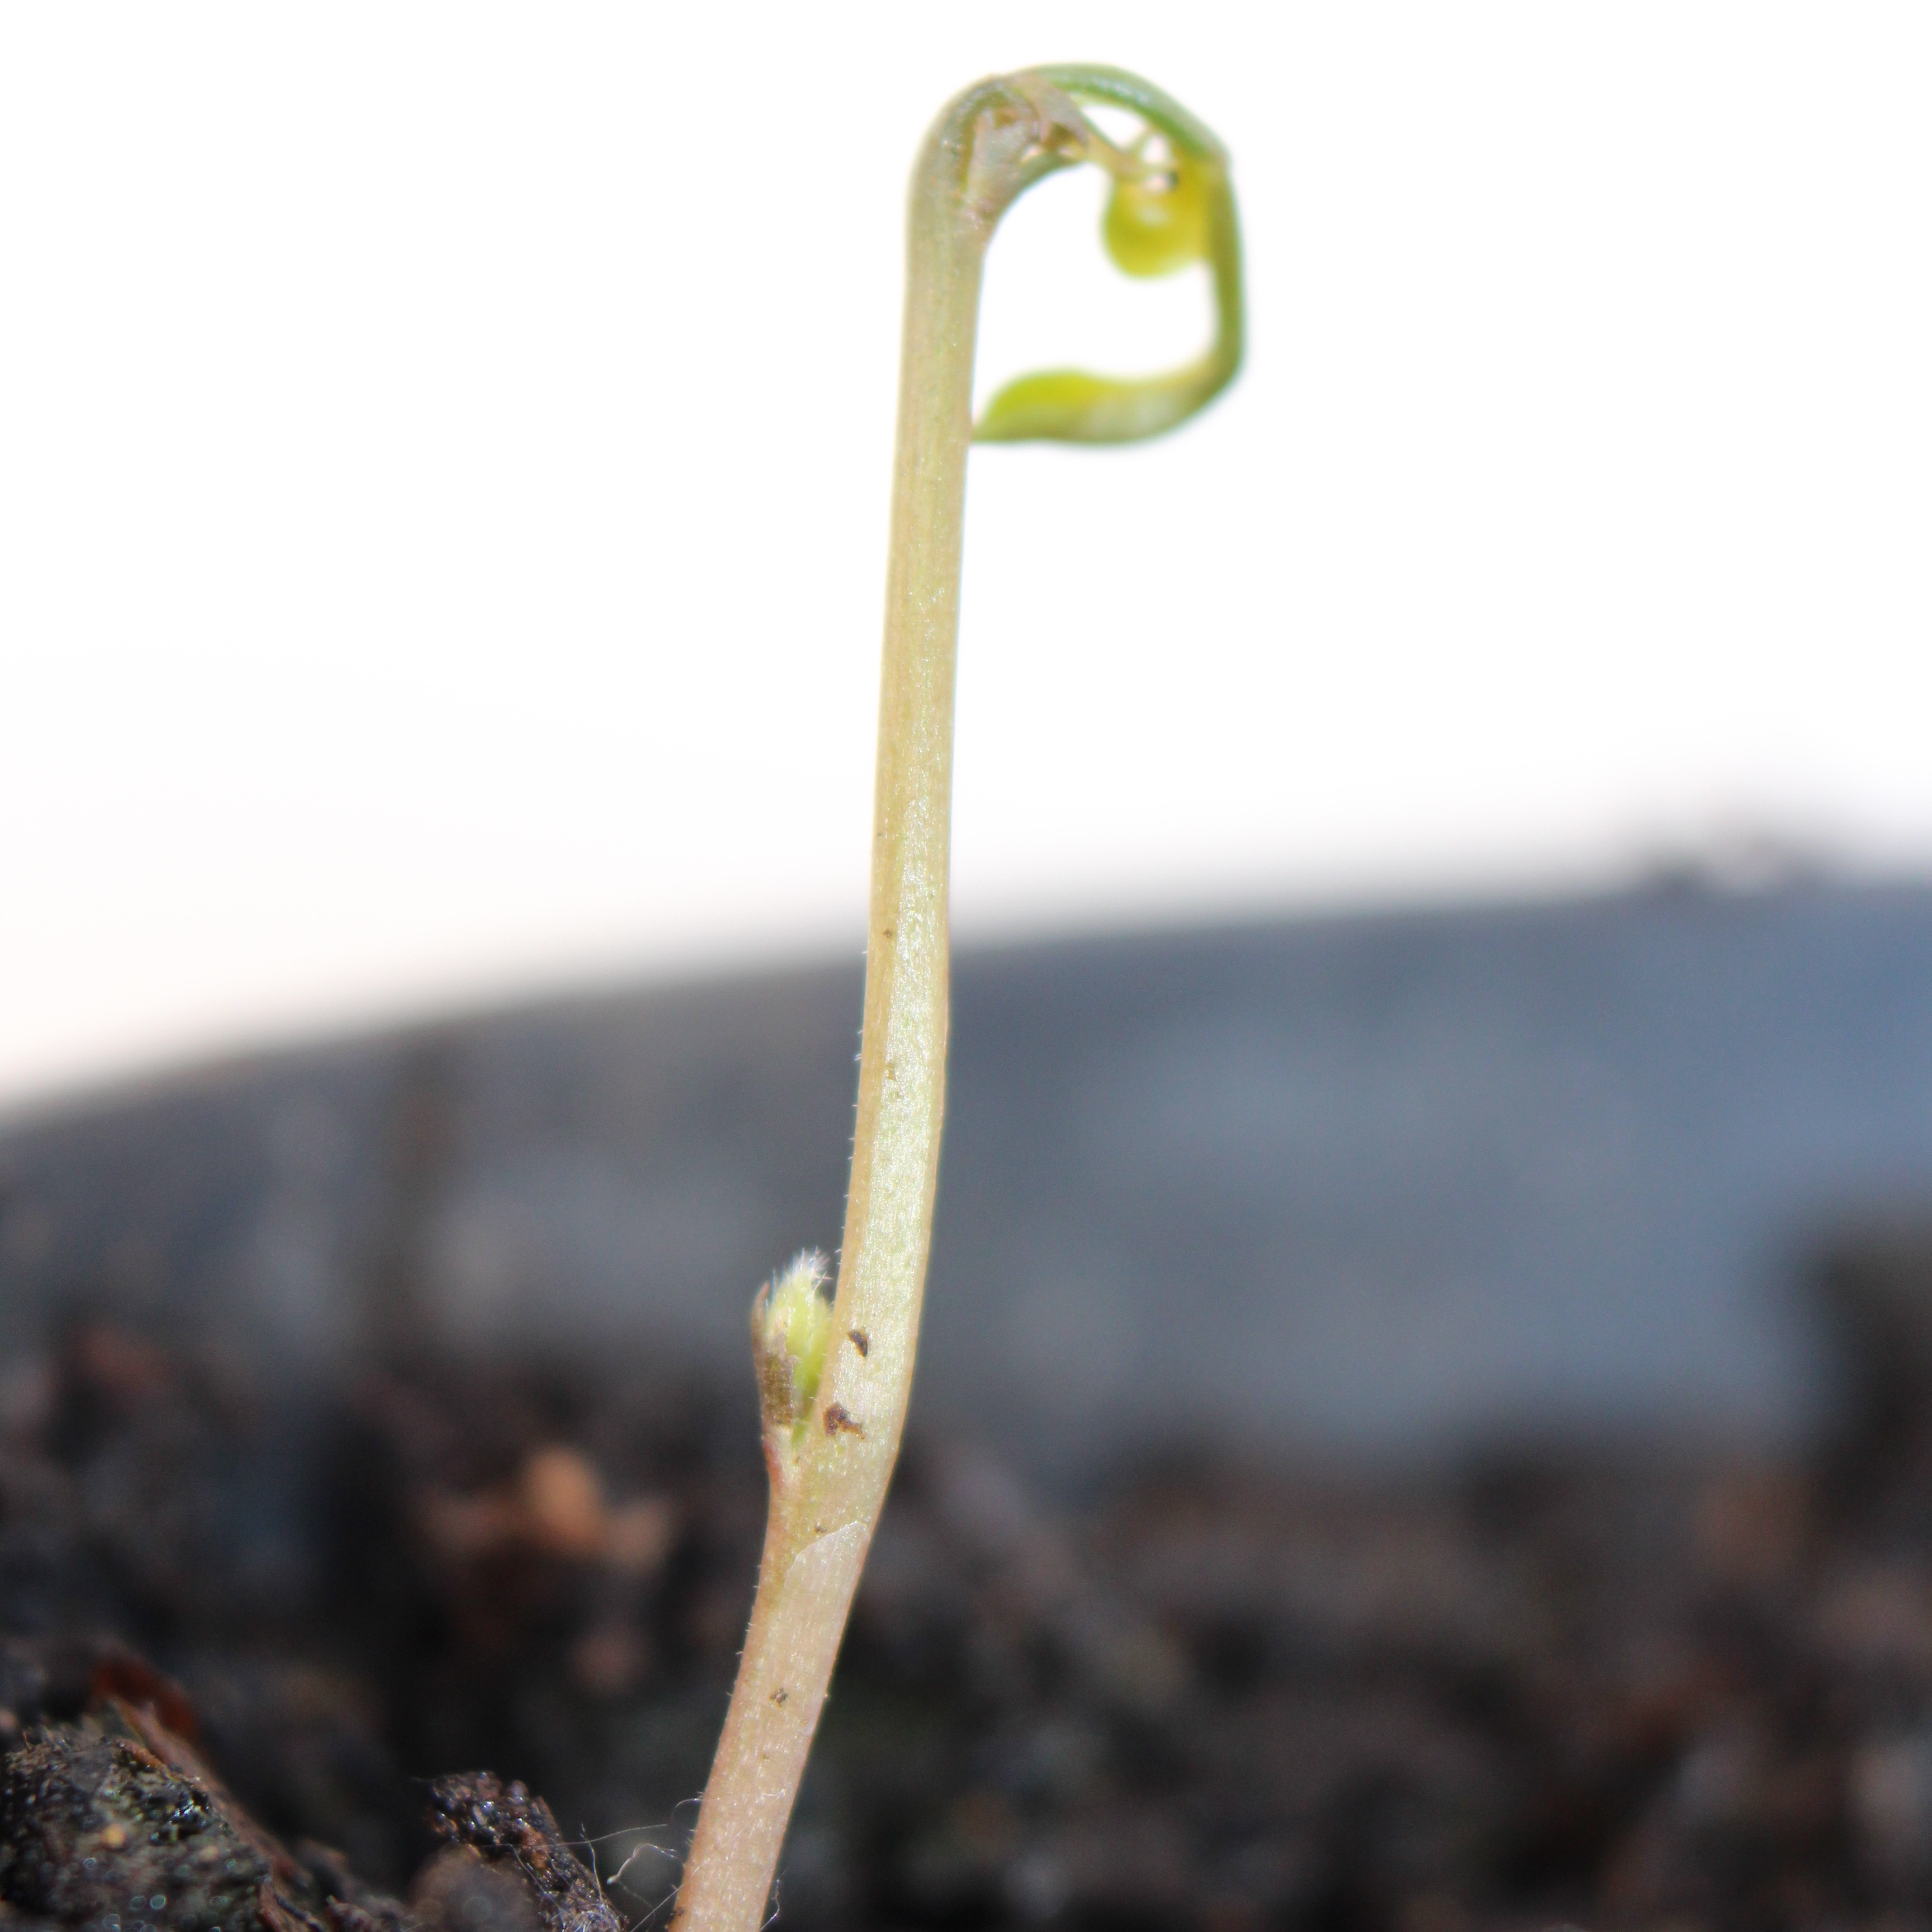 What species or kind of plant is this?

Vicia sativa
